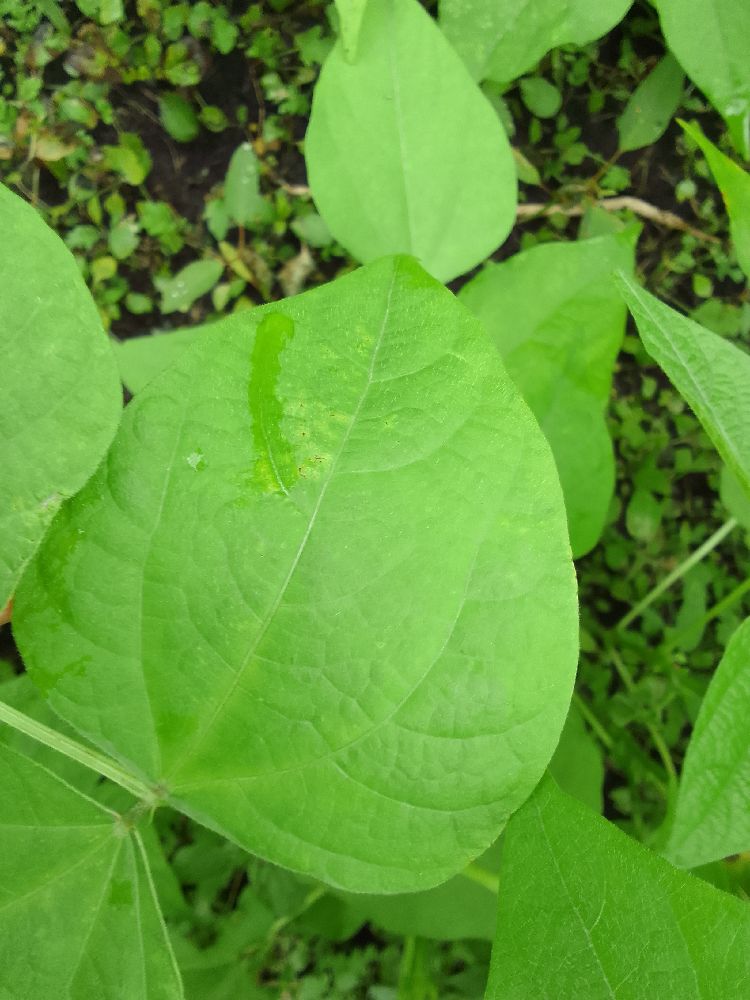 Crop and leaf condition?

common bean, healthy
